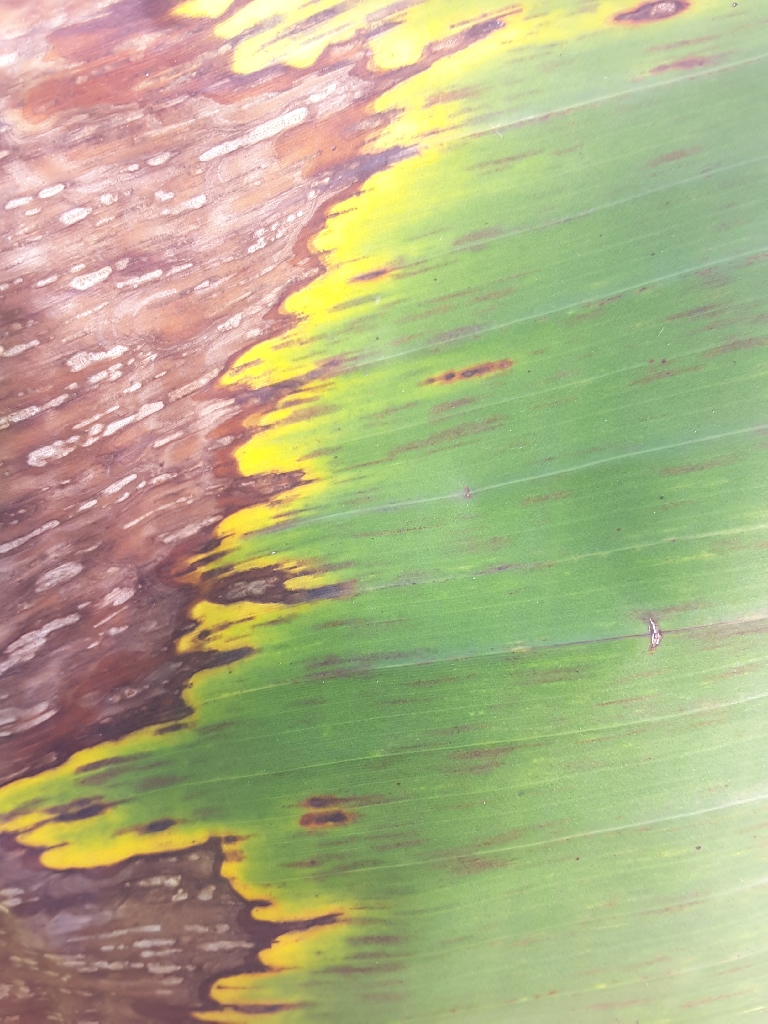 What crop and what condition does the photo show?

banana, black sigatoka
